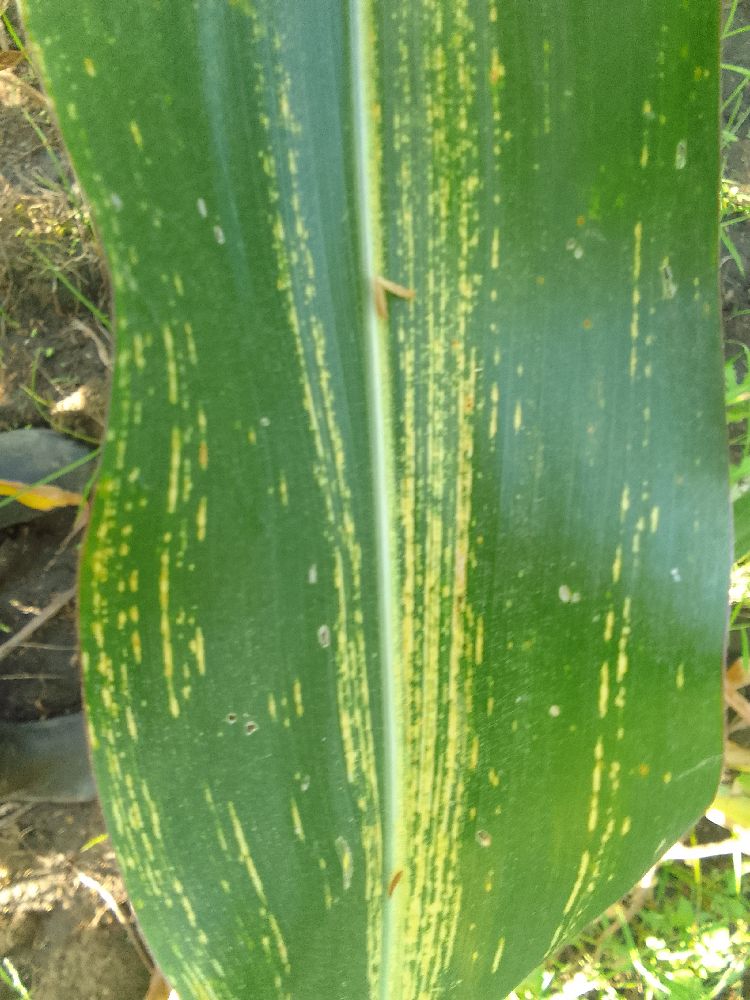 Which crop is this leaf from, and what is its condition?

maize, maize streak virus
